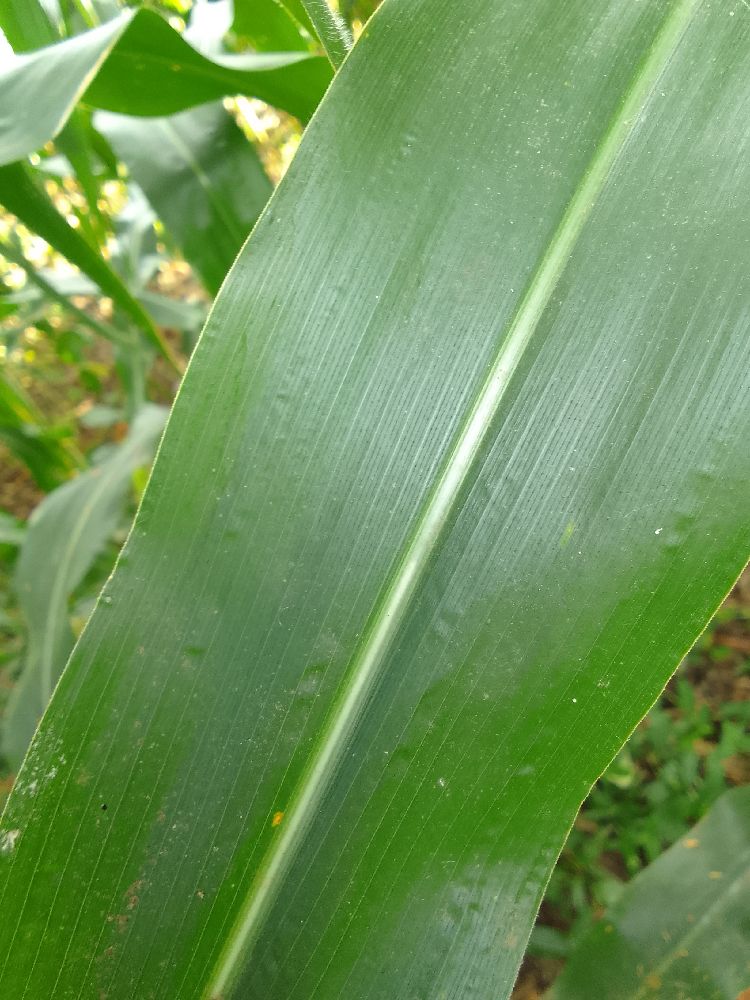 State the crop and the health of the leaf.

maize, healthy
